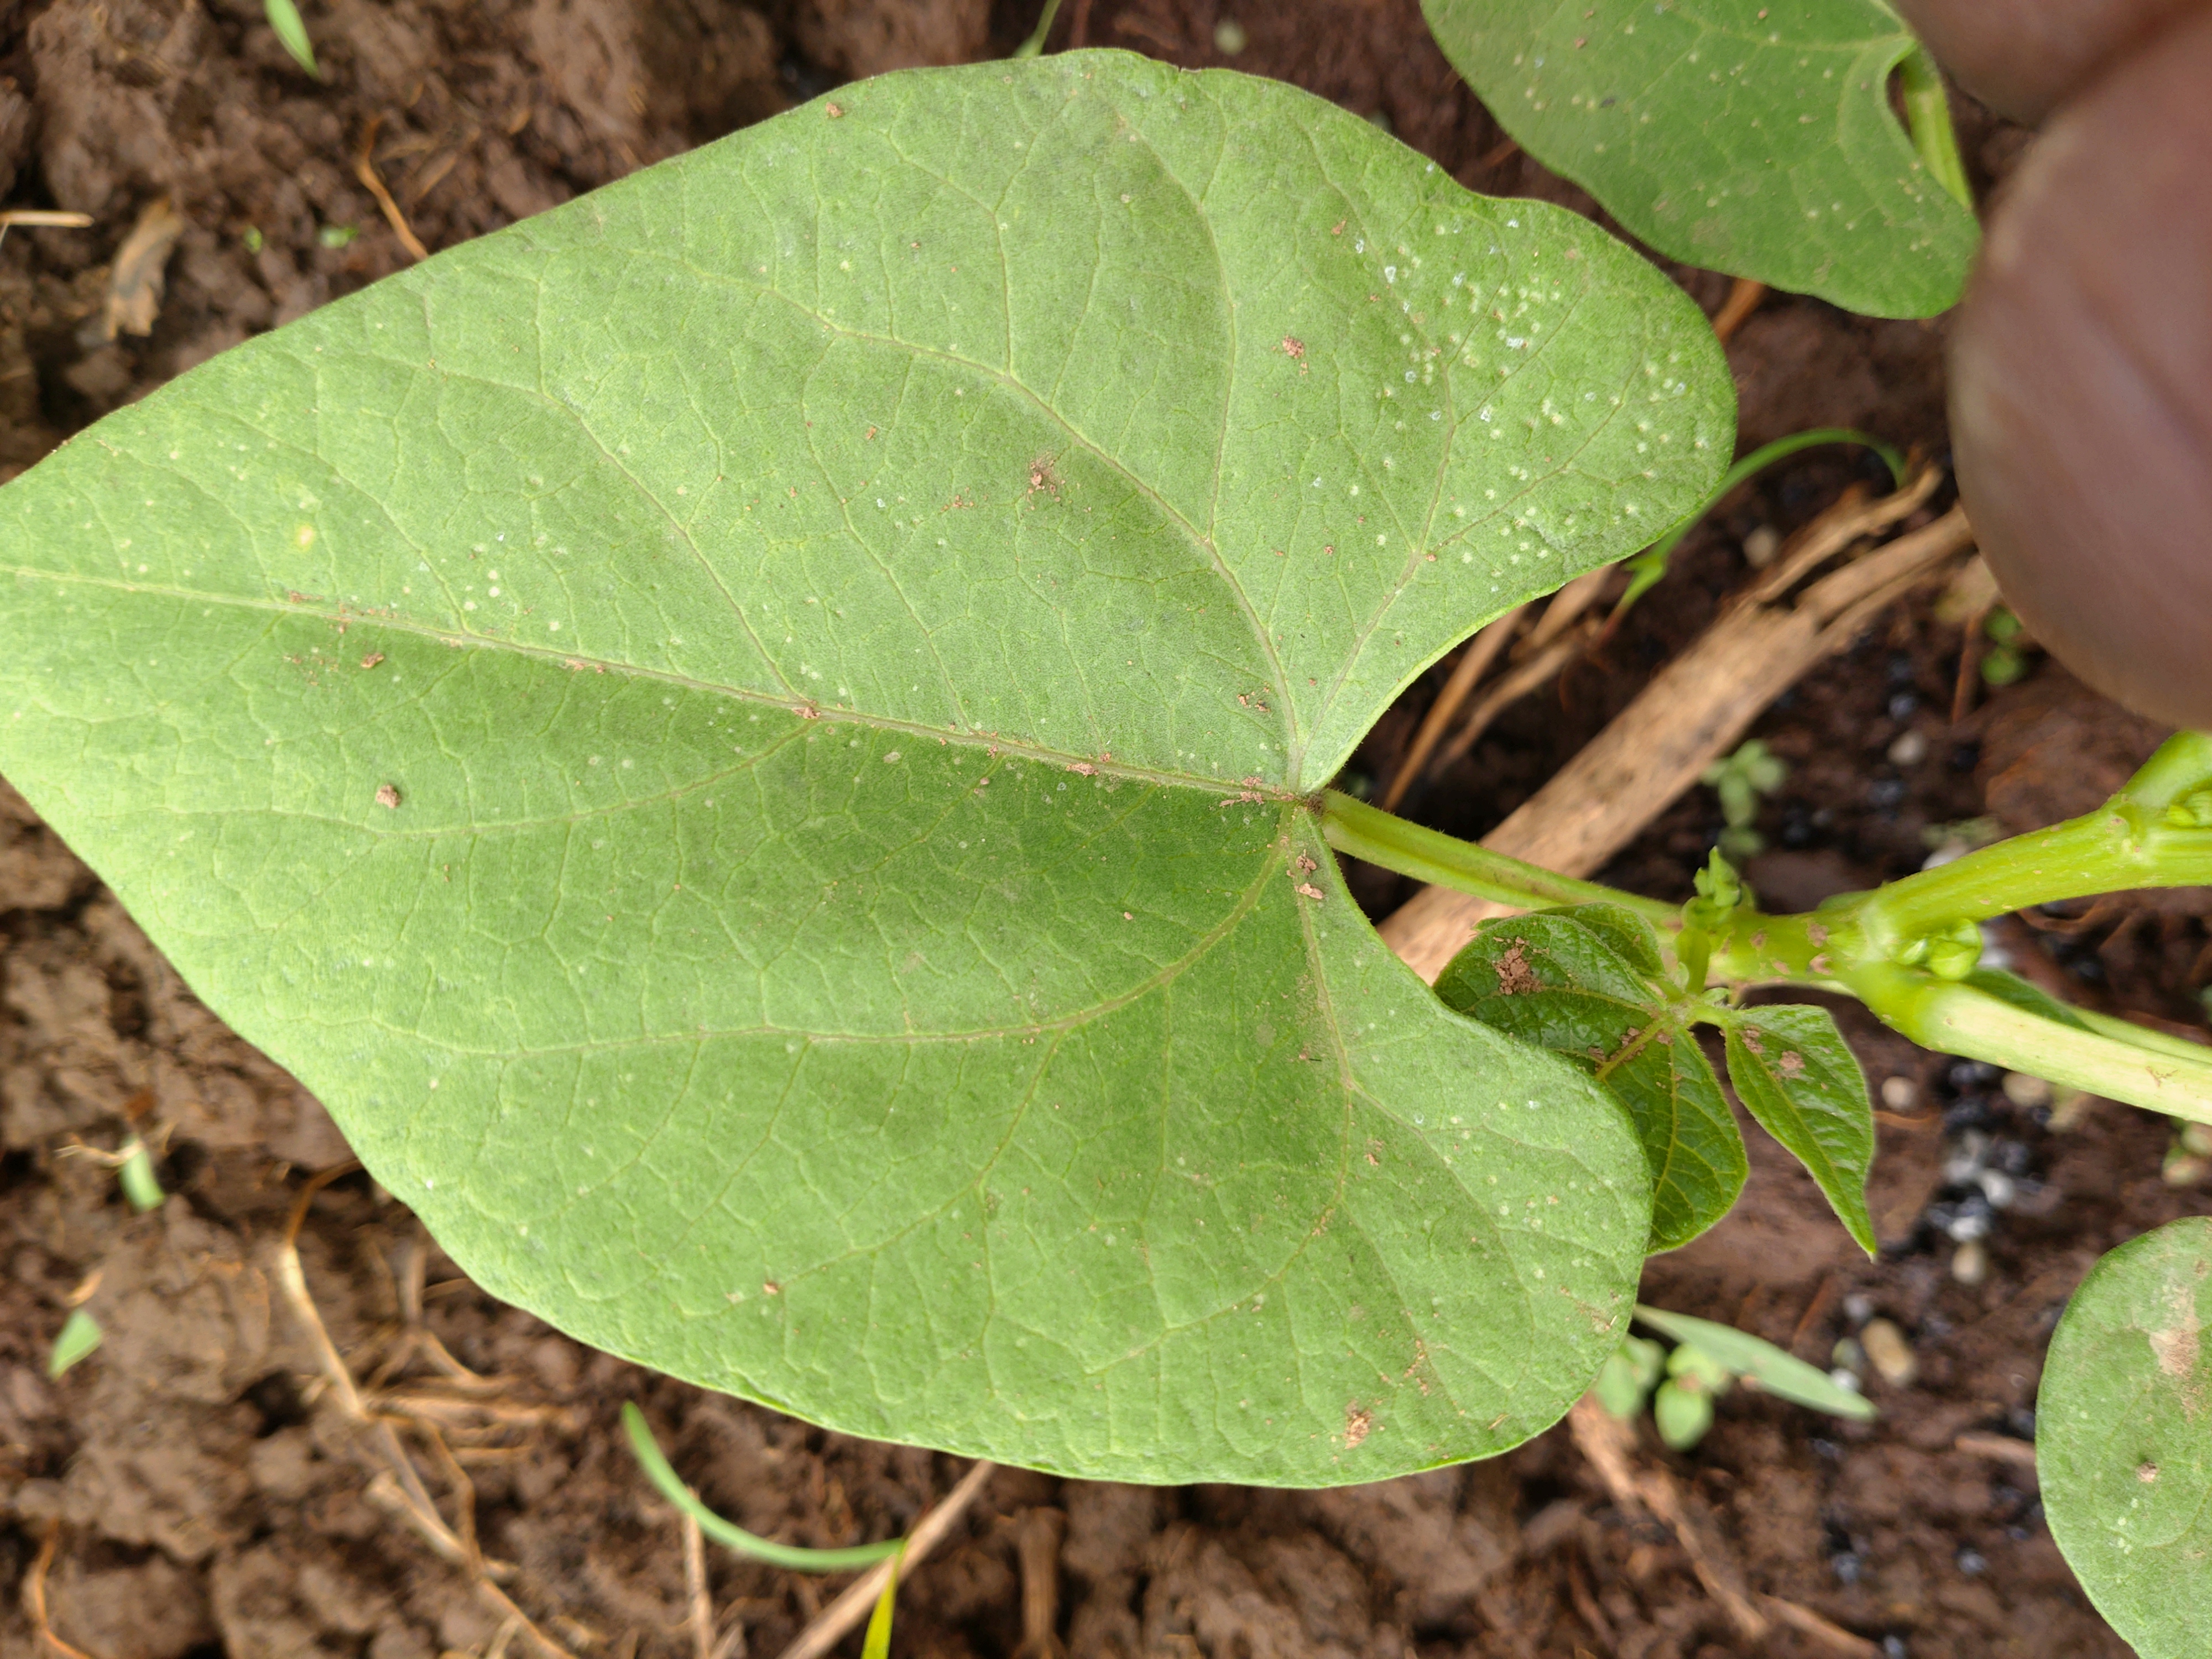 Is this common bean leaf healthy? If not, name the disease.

healthy
